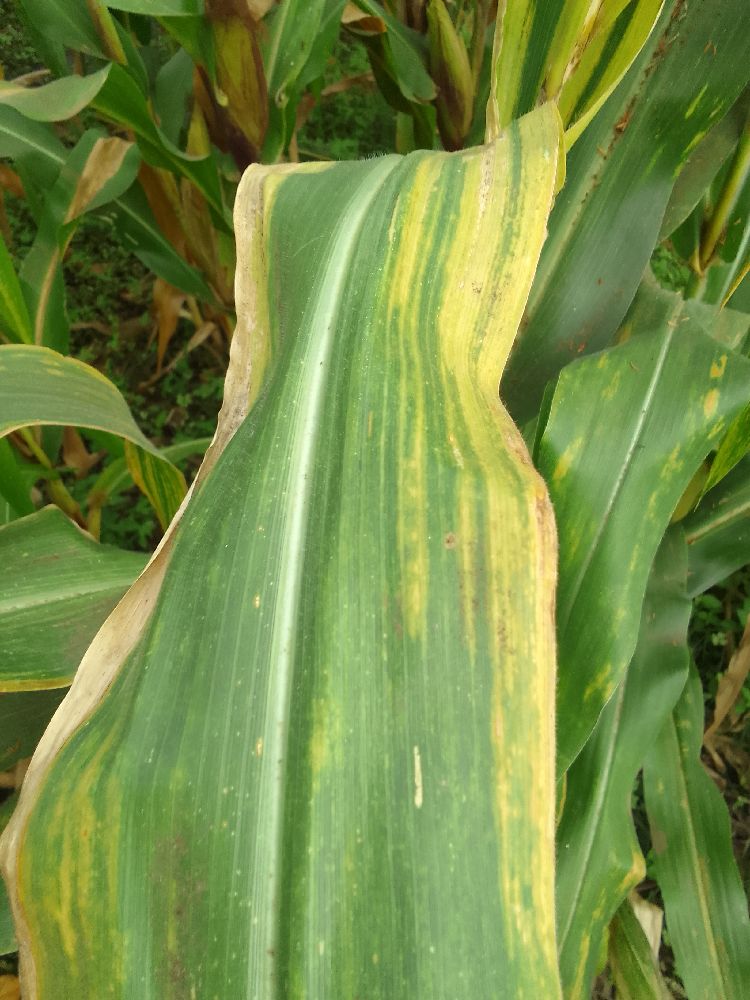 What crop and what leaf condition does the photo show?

maize, maize lethal necrosis
